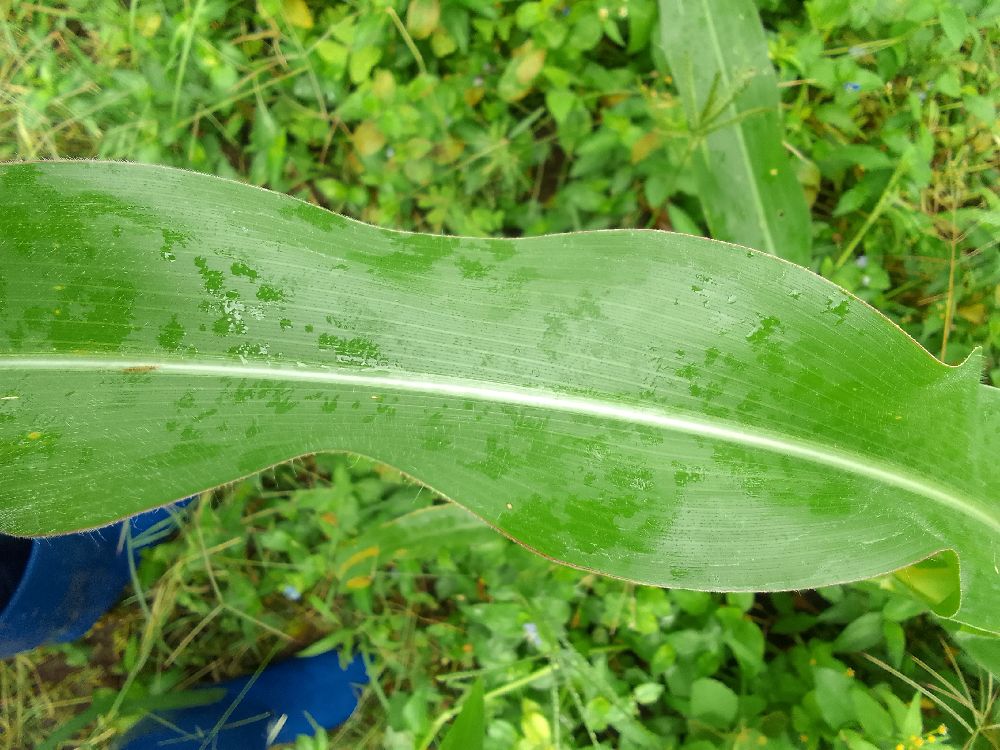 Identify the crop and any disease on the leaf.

maize, healthy
